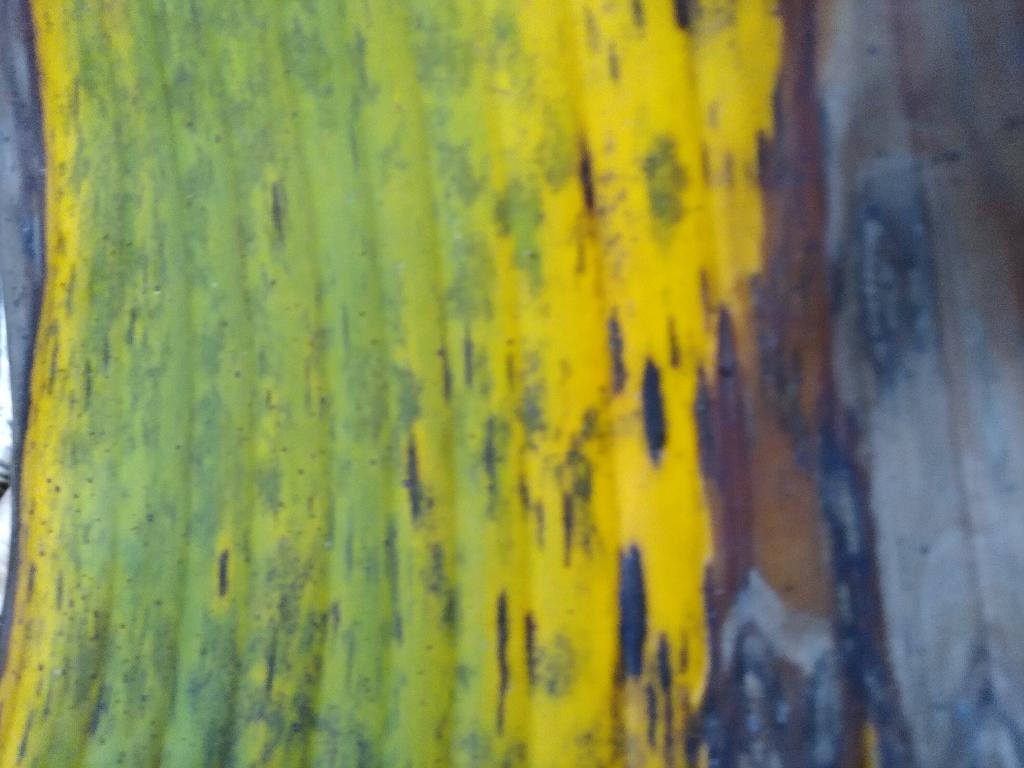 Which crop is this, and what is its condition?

banana, black sigatoka
